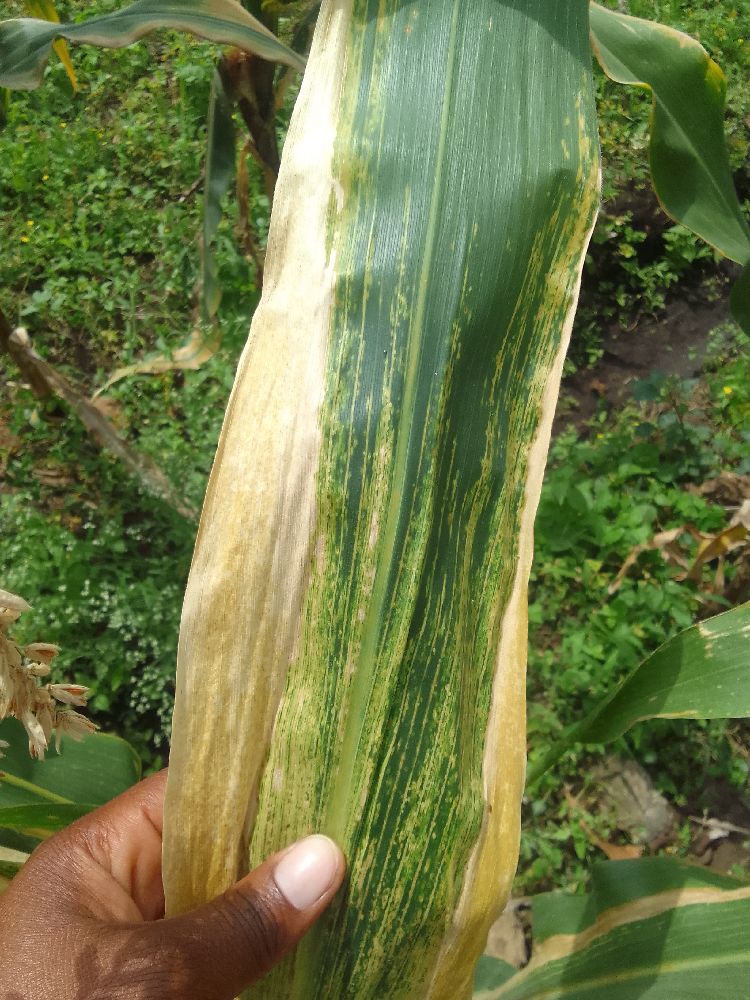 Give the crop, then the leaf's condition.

maize, maize lethal necrosis
